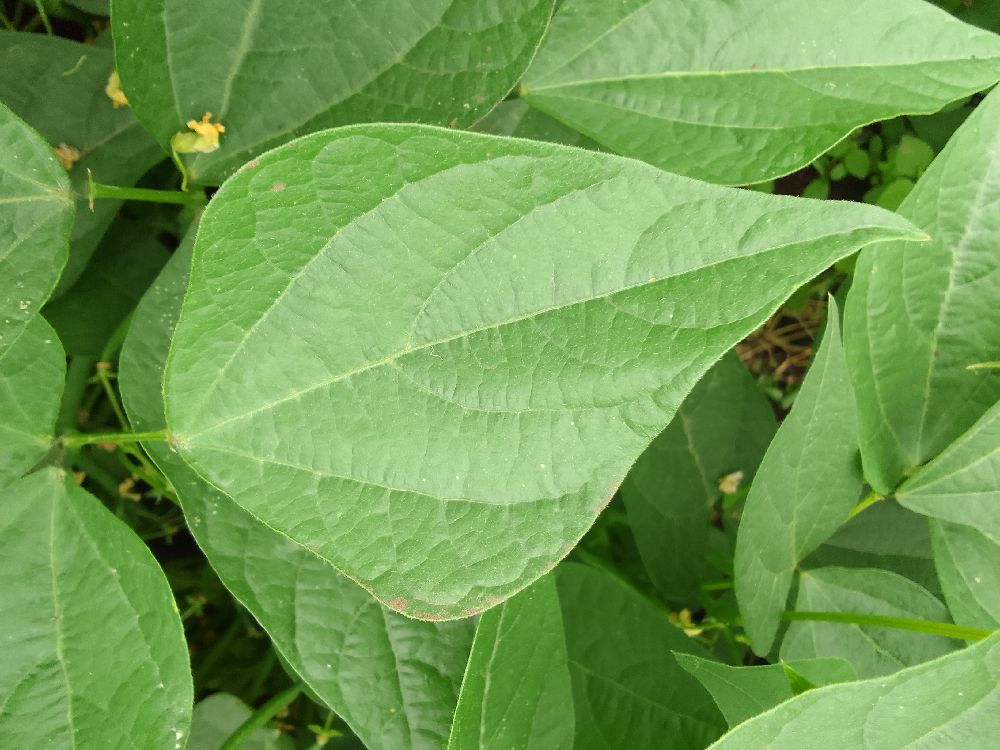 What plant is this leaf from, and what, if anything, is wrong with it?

common bean, healthy
